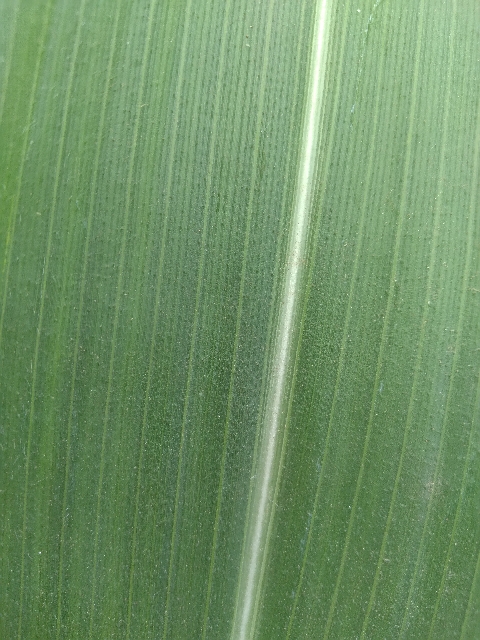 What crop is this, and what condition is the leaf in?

maize, healthy
